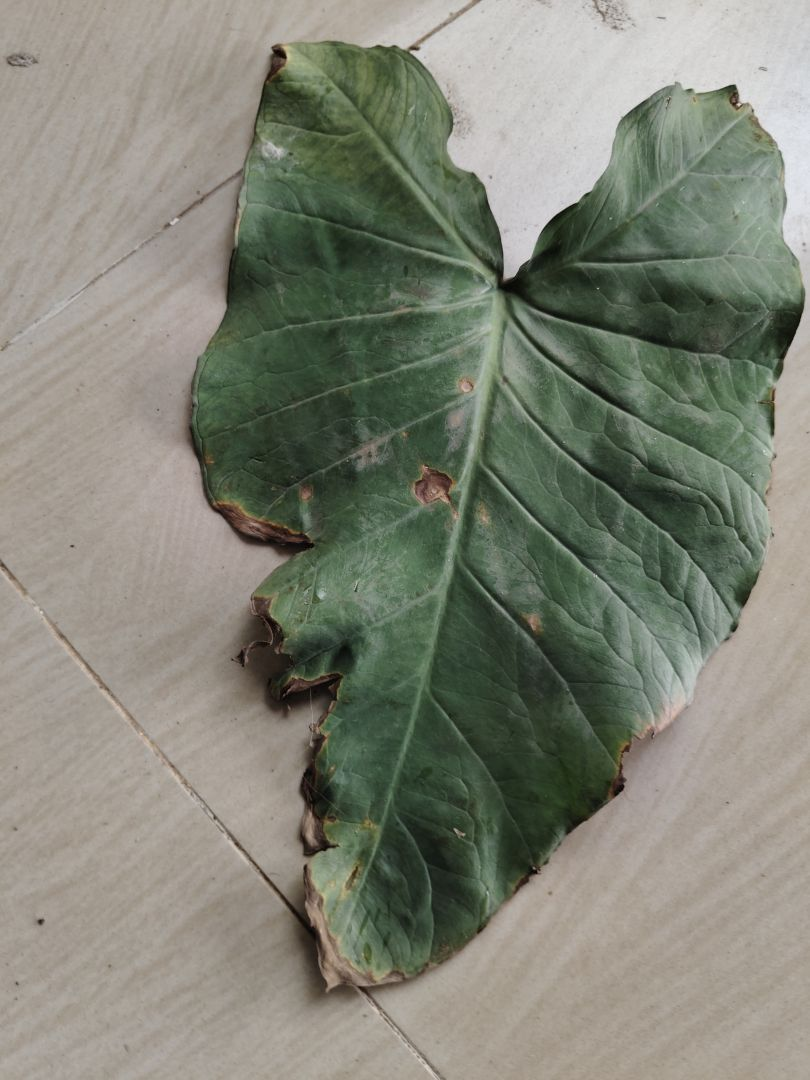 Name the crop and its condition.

taro, leaf blight
